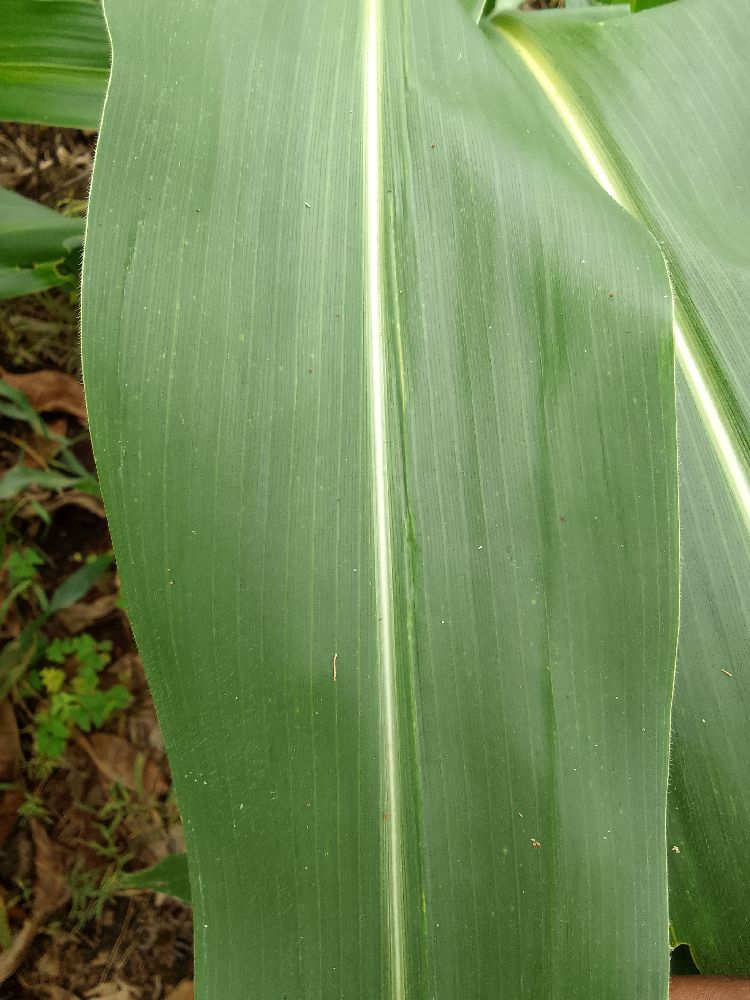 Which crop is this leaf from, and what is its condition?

maize, healthy
